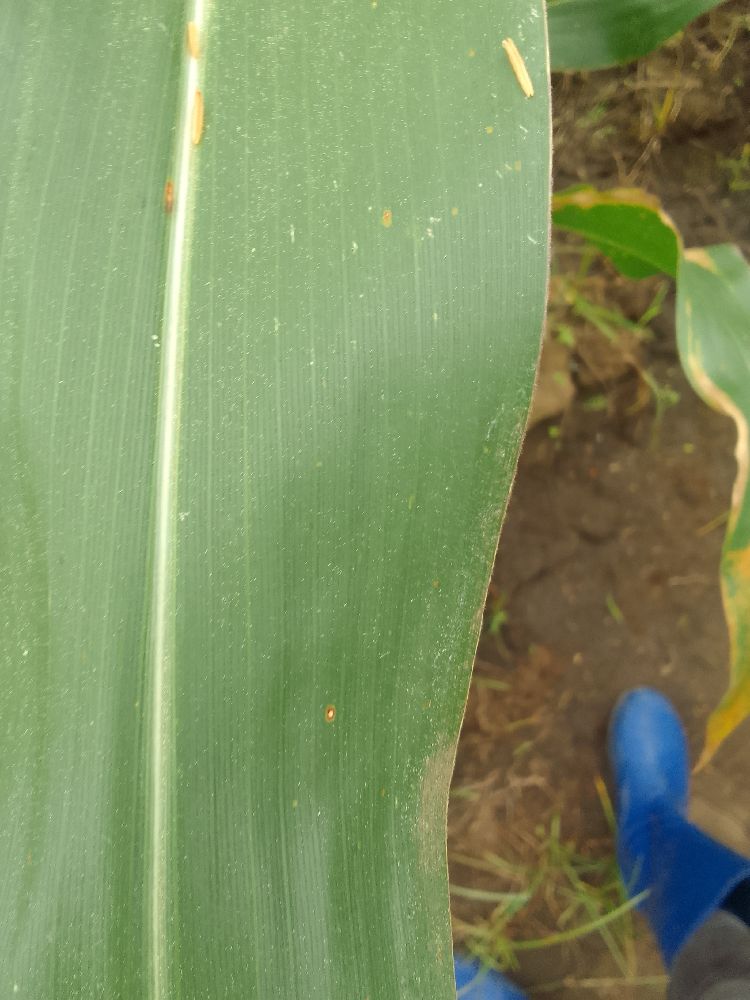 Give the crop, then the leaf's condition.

maize, healthy
